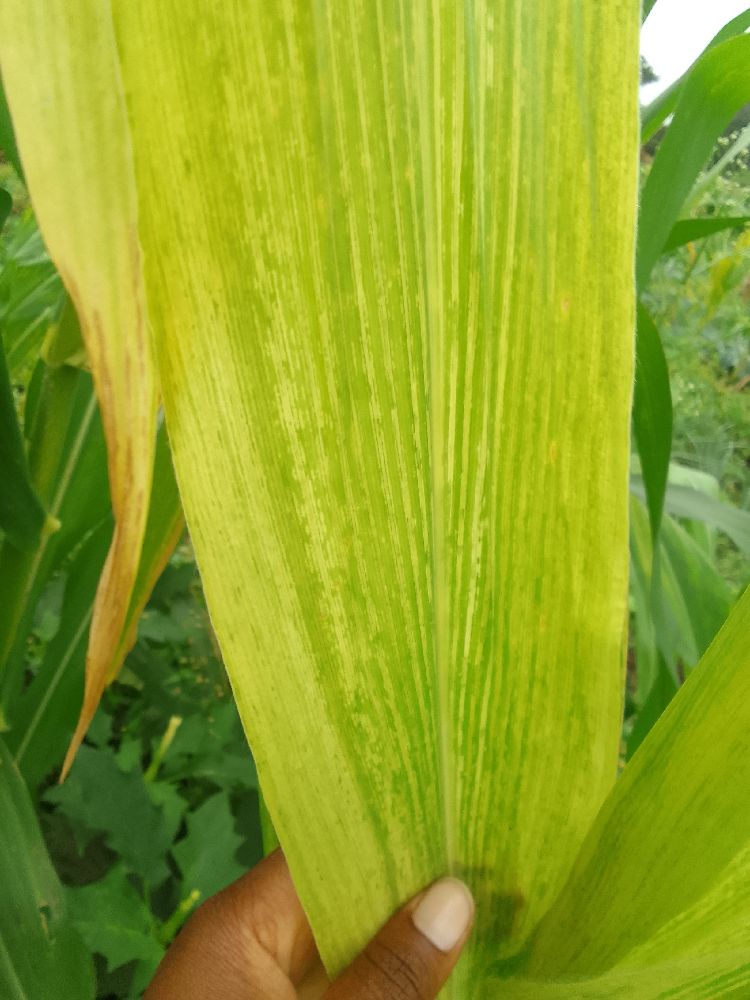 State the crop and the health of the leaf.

maize, maize lethal necrosis
